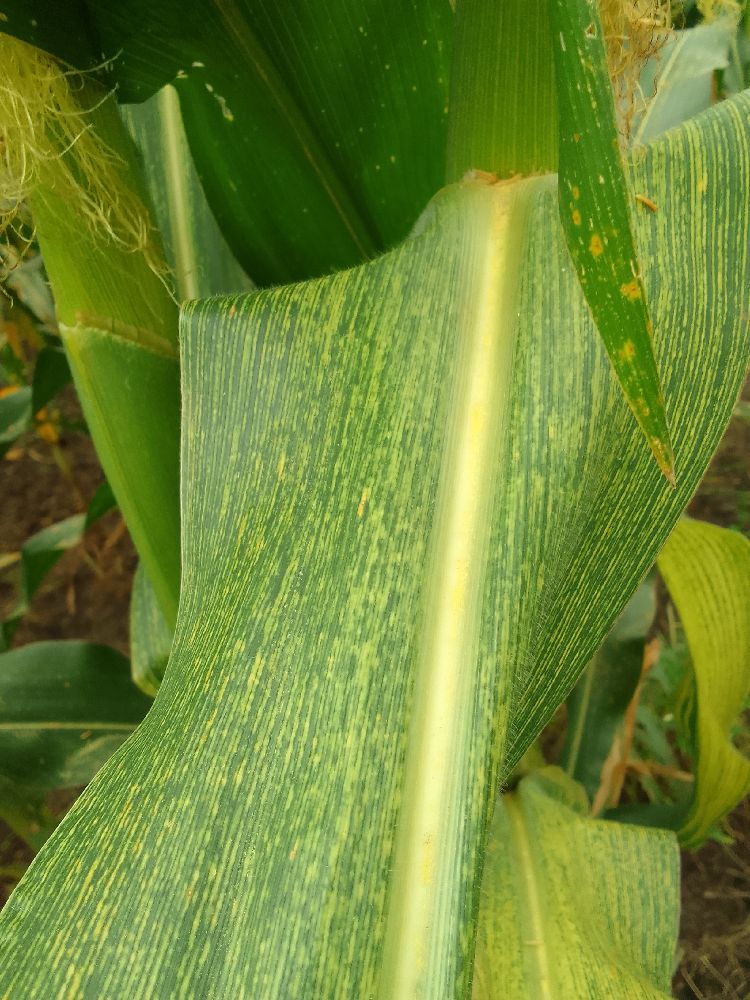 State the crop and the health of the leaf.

maize, maize streak virus
